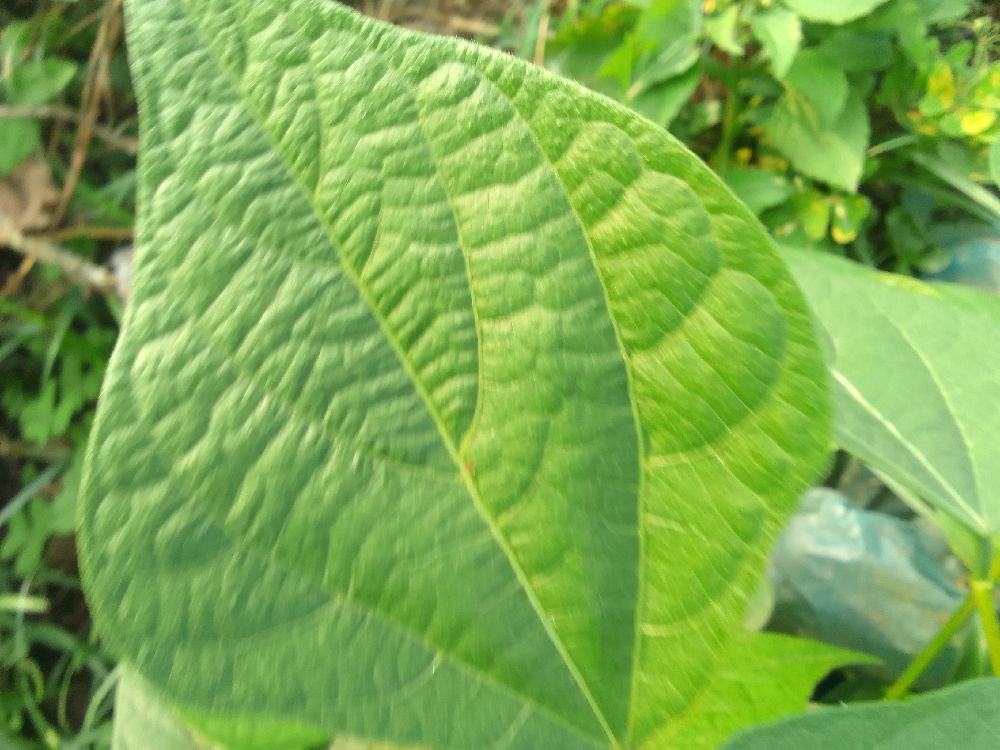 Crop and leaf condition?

common bean, healthy
